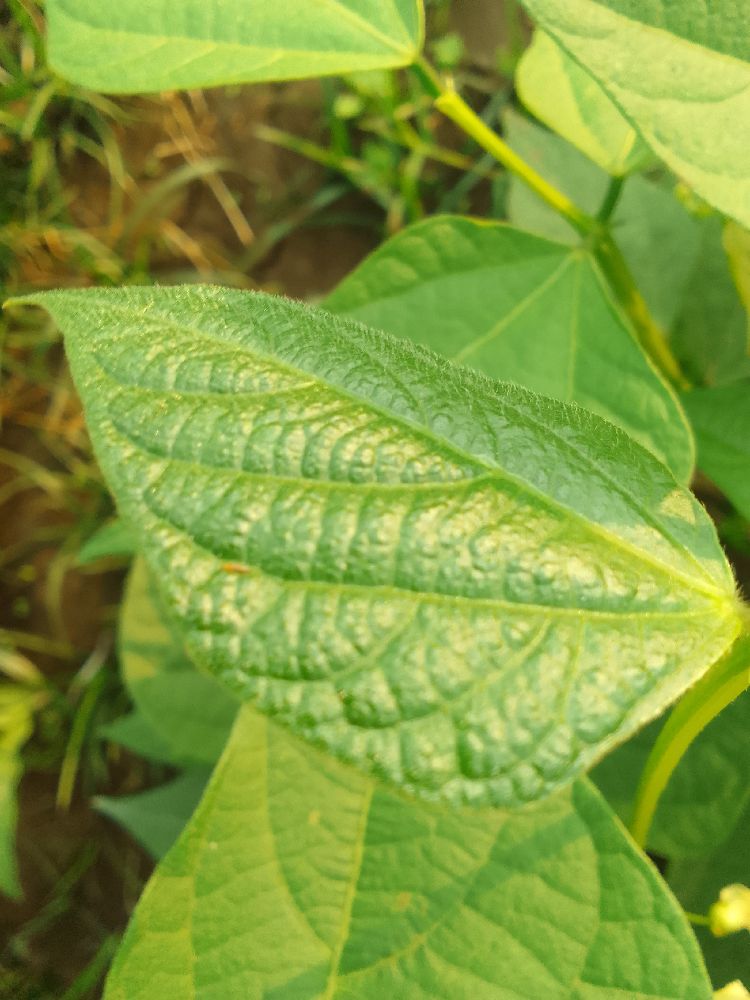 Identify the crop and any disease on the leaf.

common bean, healthy
